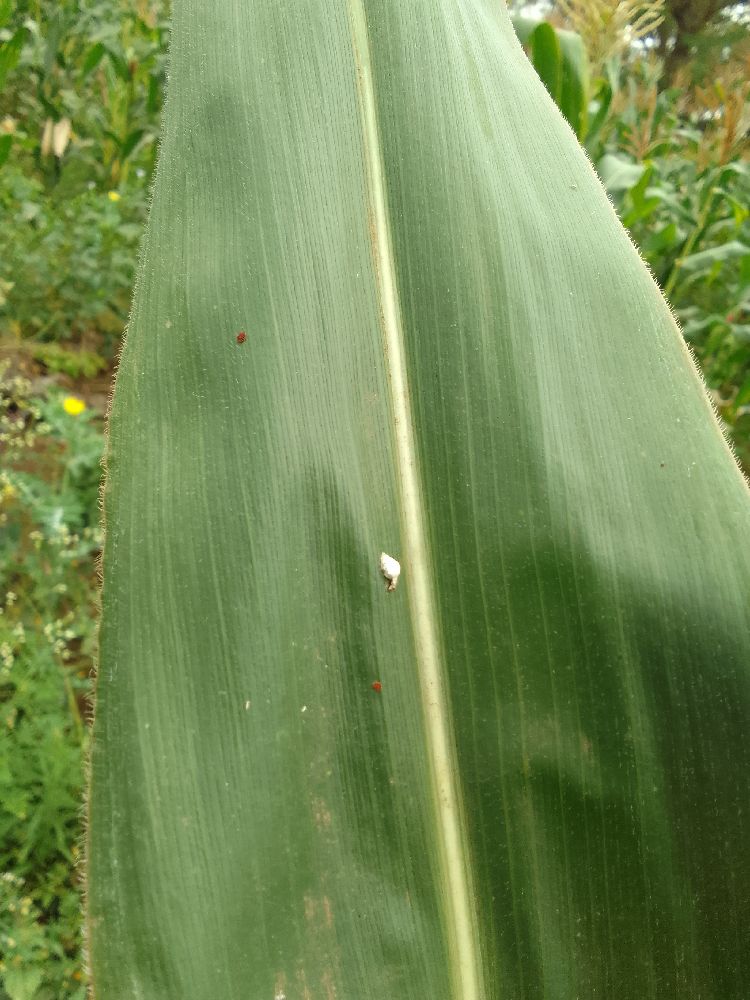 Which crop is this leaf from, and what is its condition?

maize, healthy
